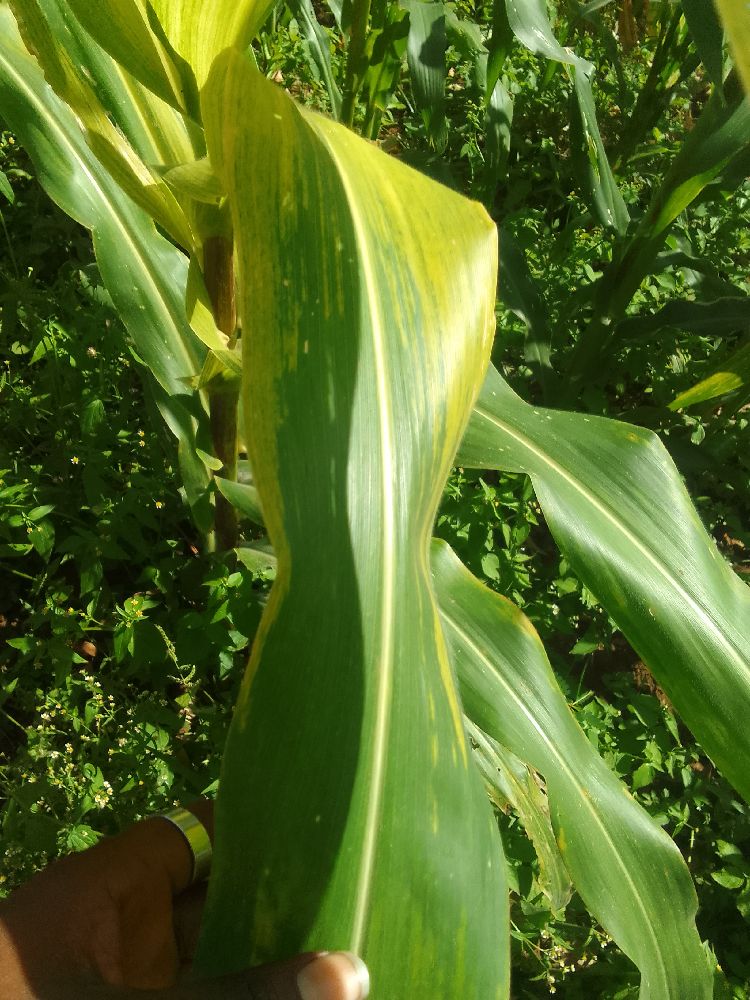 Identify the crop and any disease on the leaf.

maize, maize lethal necrosis
